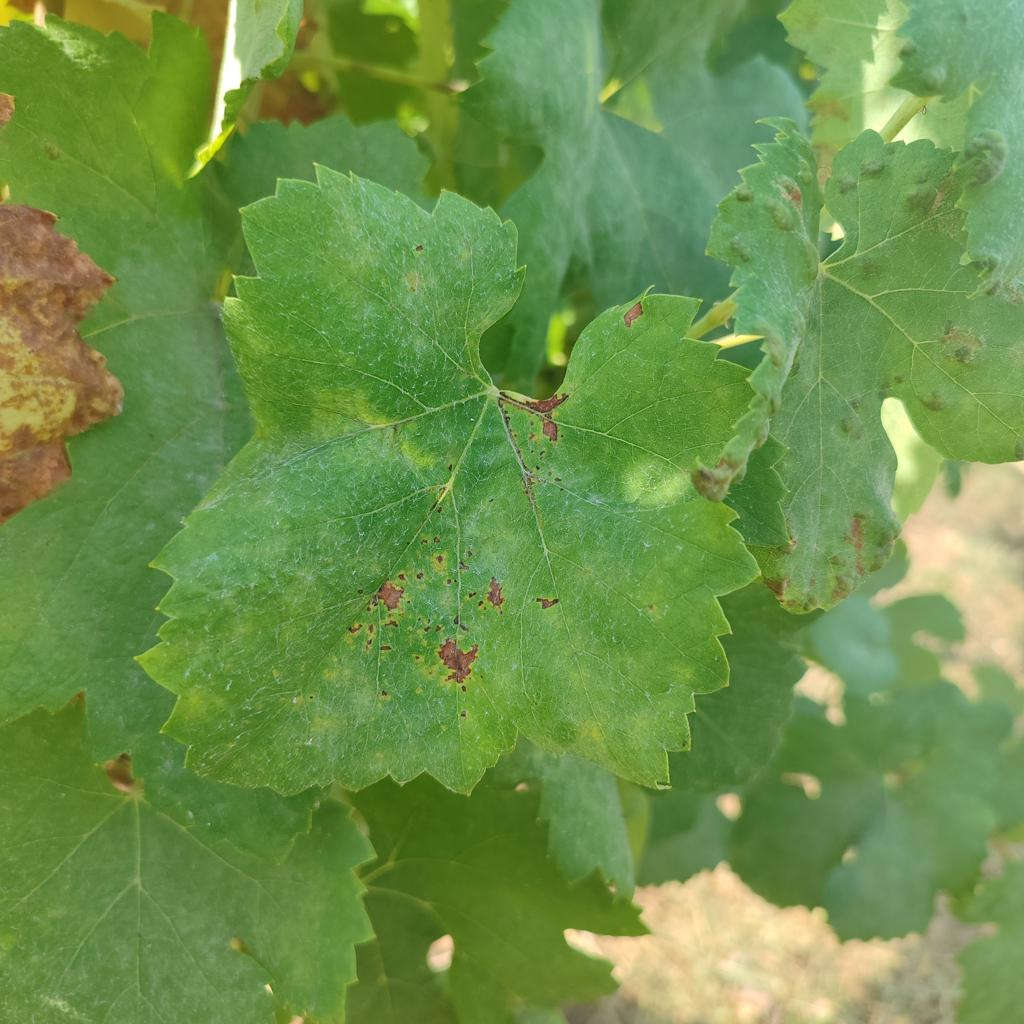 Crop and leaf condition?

grapevine, powdery mildew
